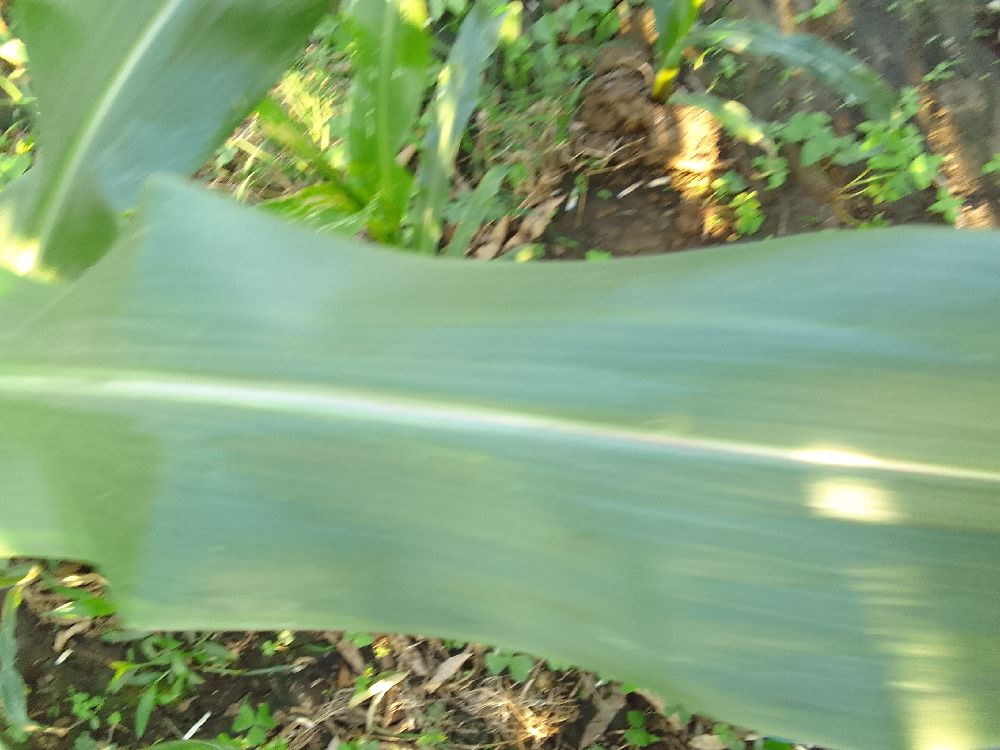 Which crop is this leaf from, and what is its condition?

maize, healthy
